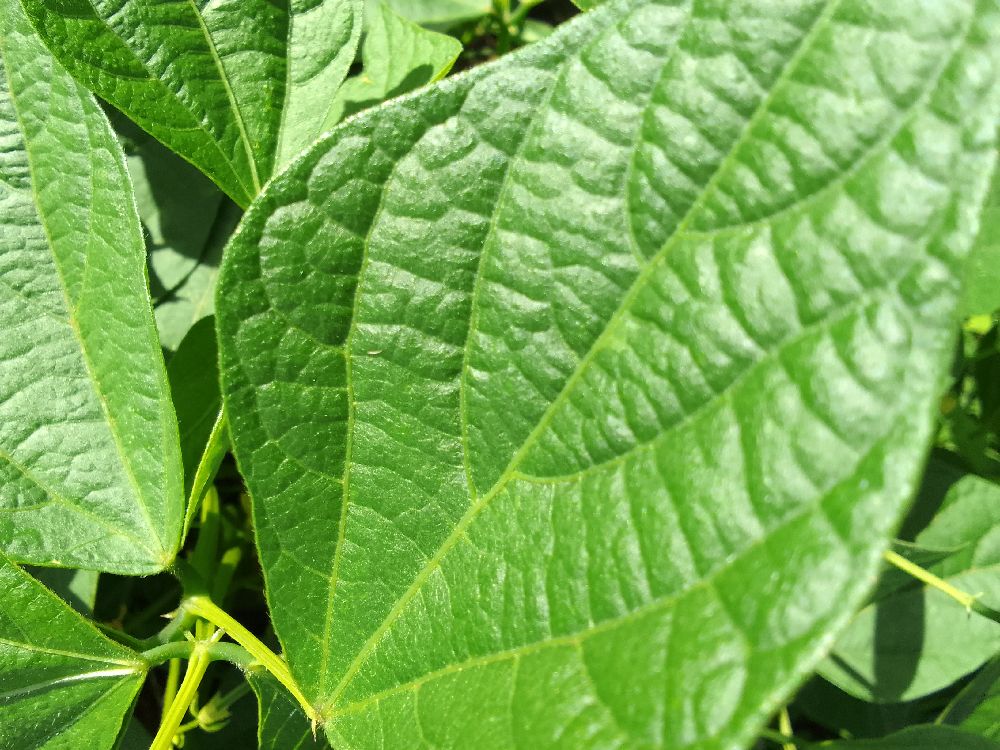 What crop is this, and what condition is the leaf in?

common bean, healthy
